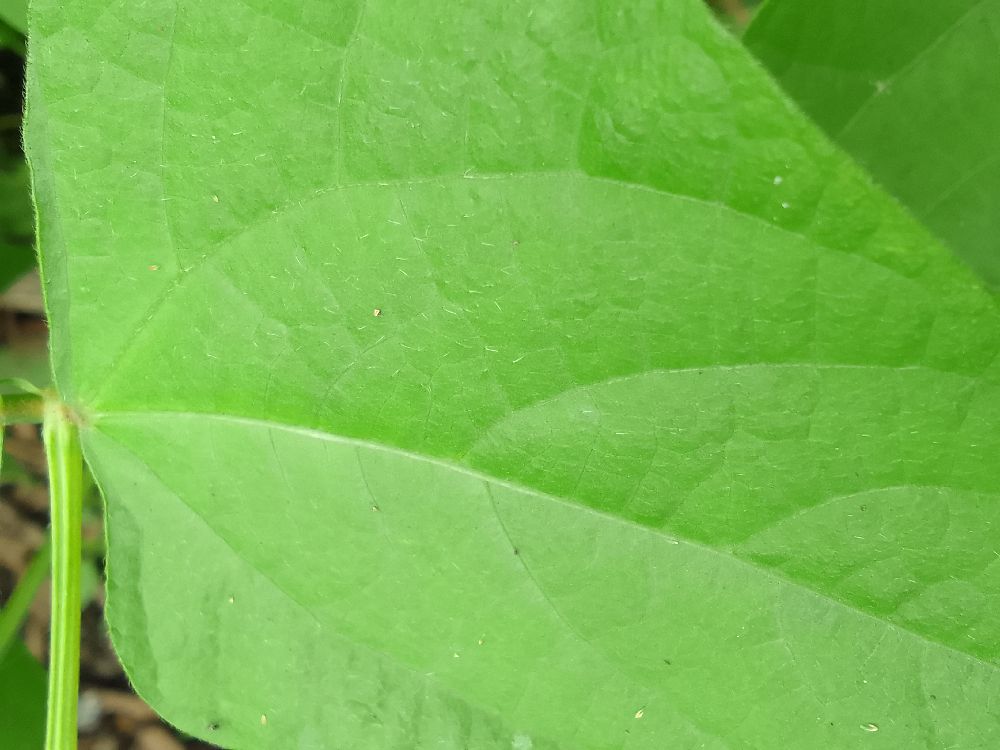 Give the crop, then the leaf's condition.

common bean, healthy
